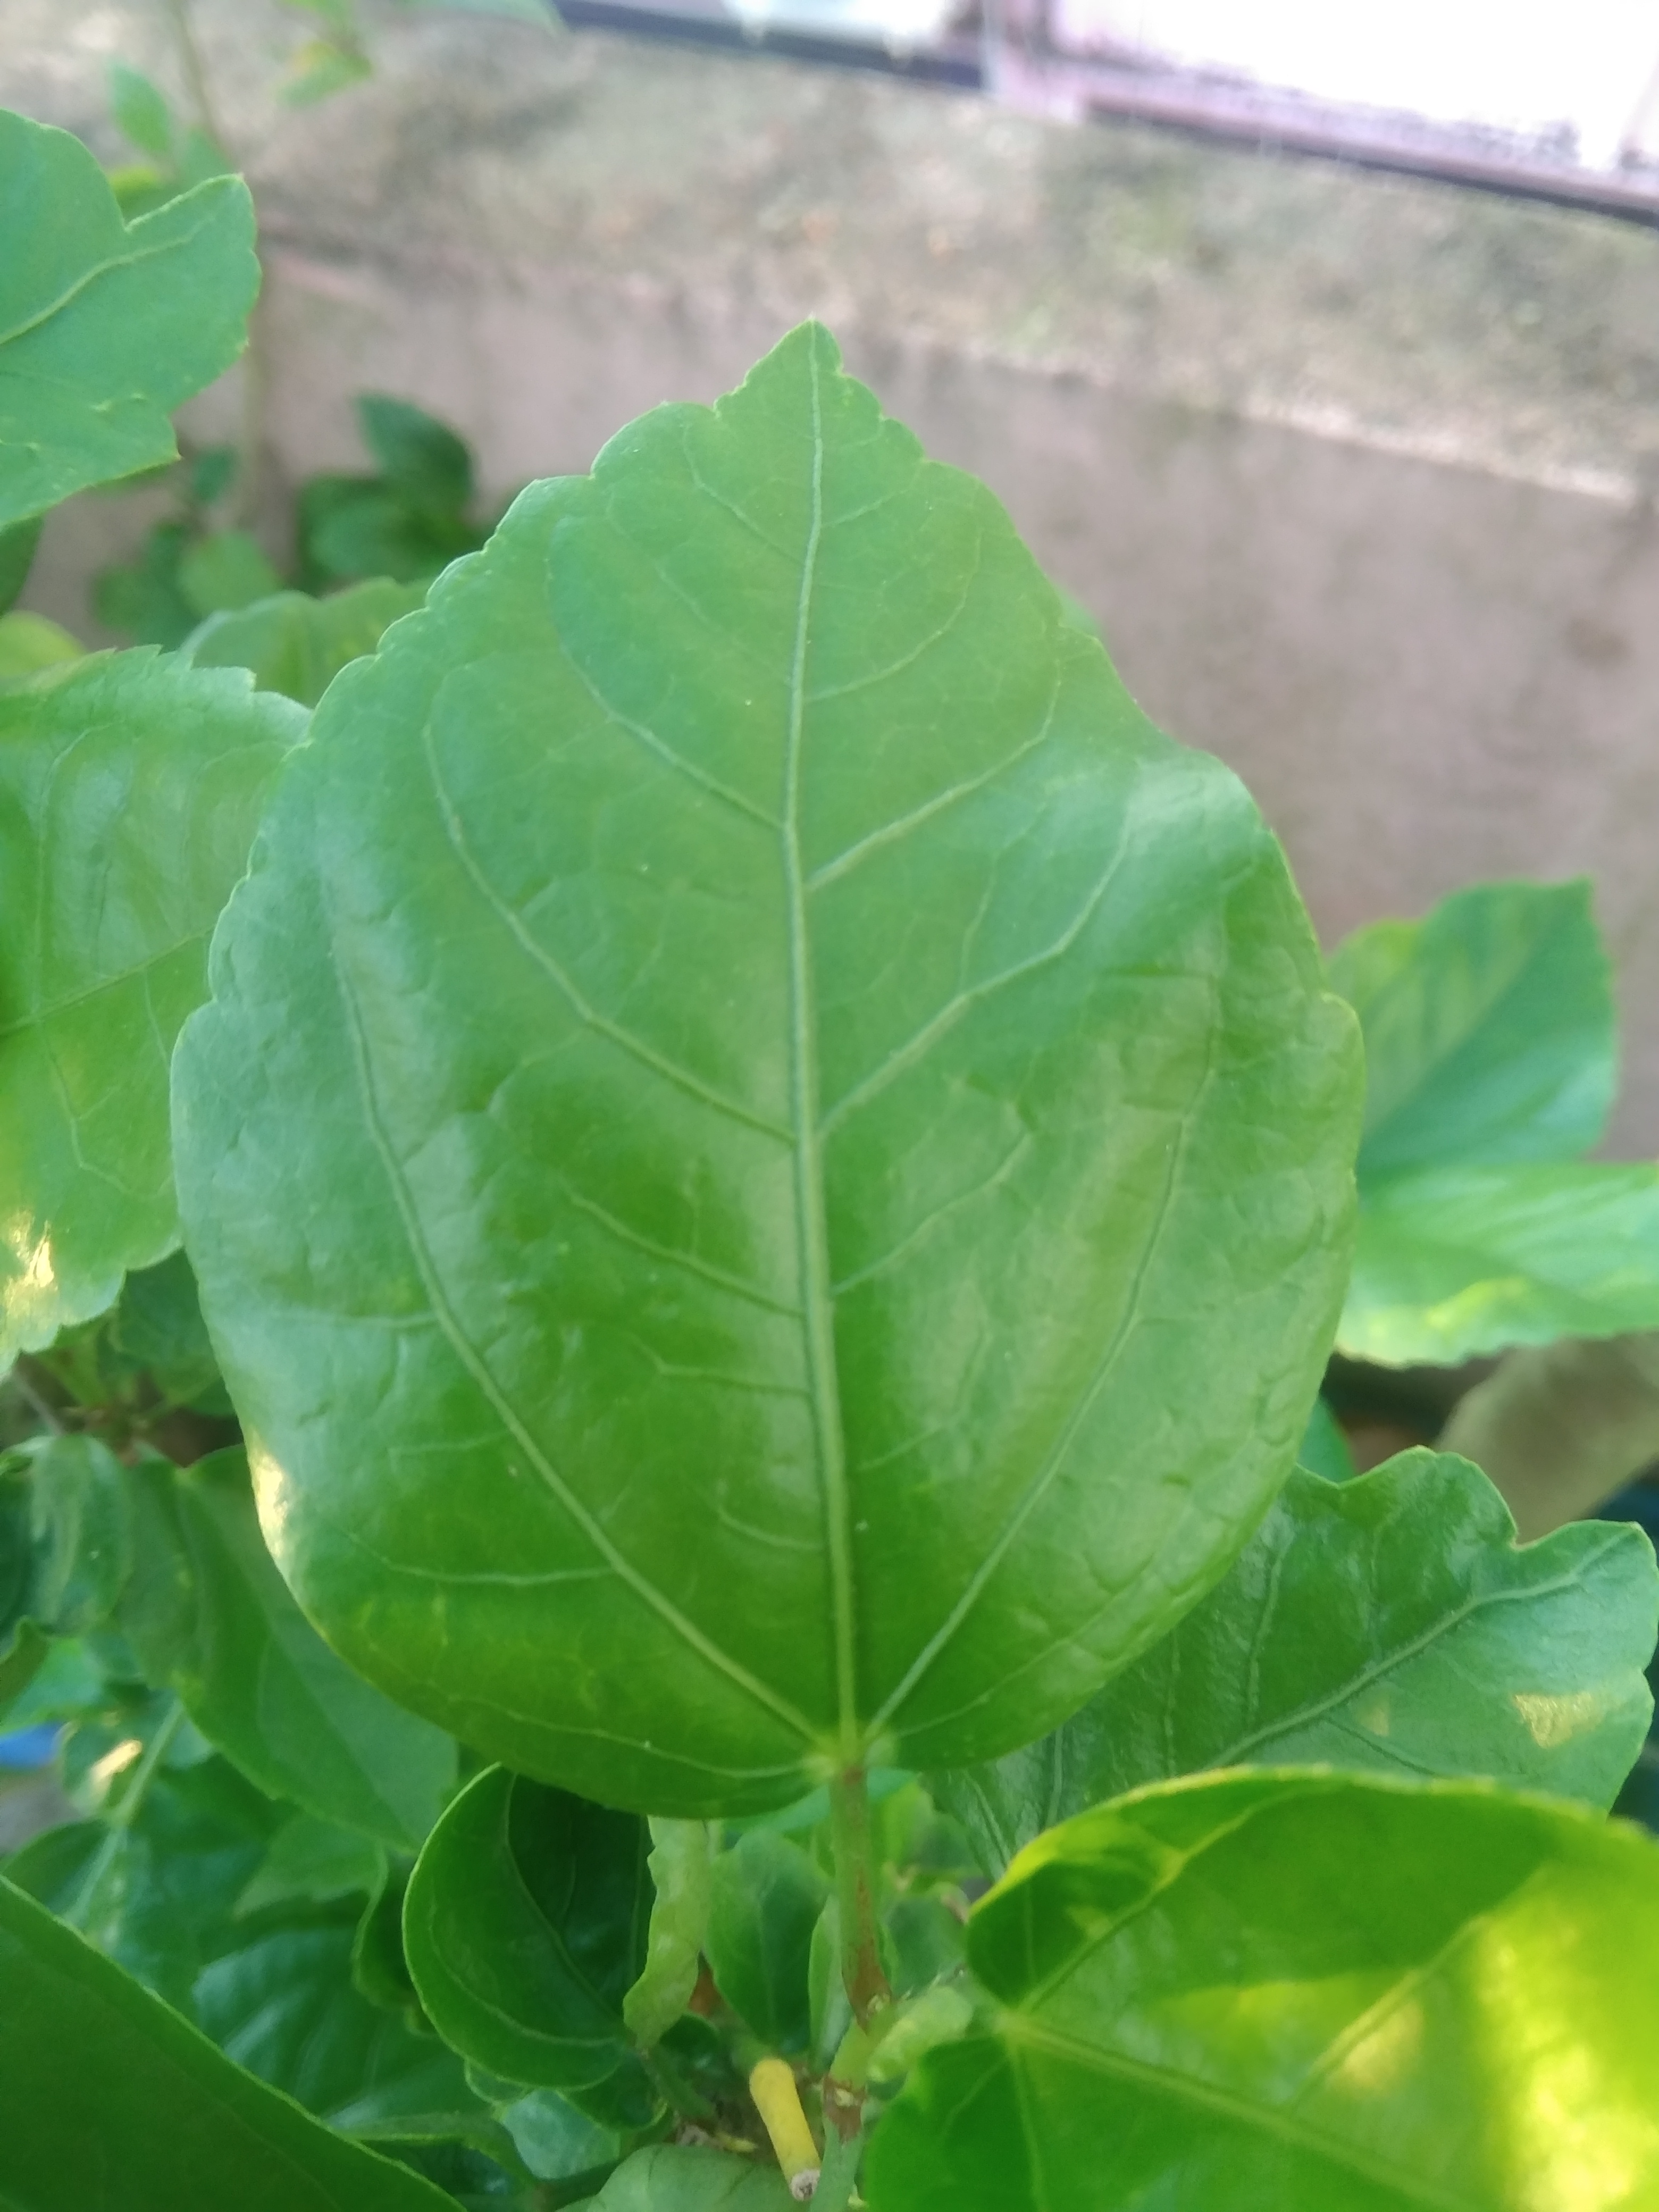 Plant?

hibiscus
